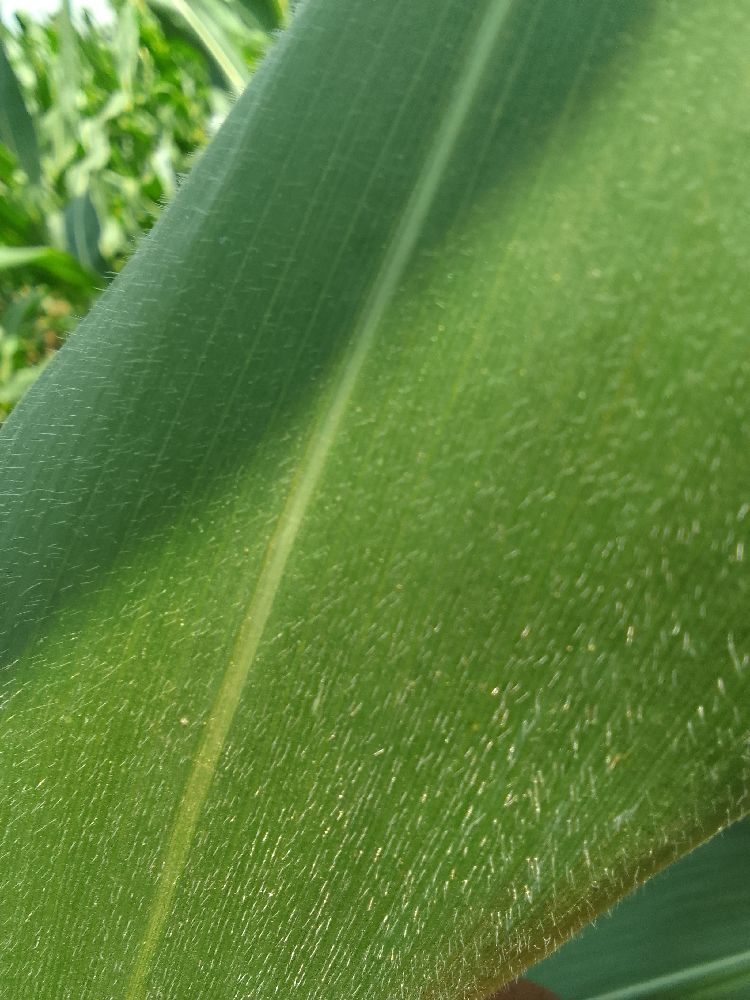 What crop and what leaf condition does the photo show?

maize, healthy
